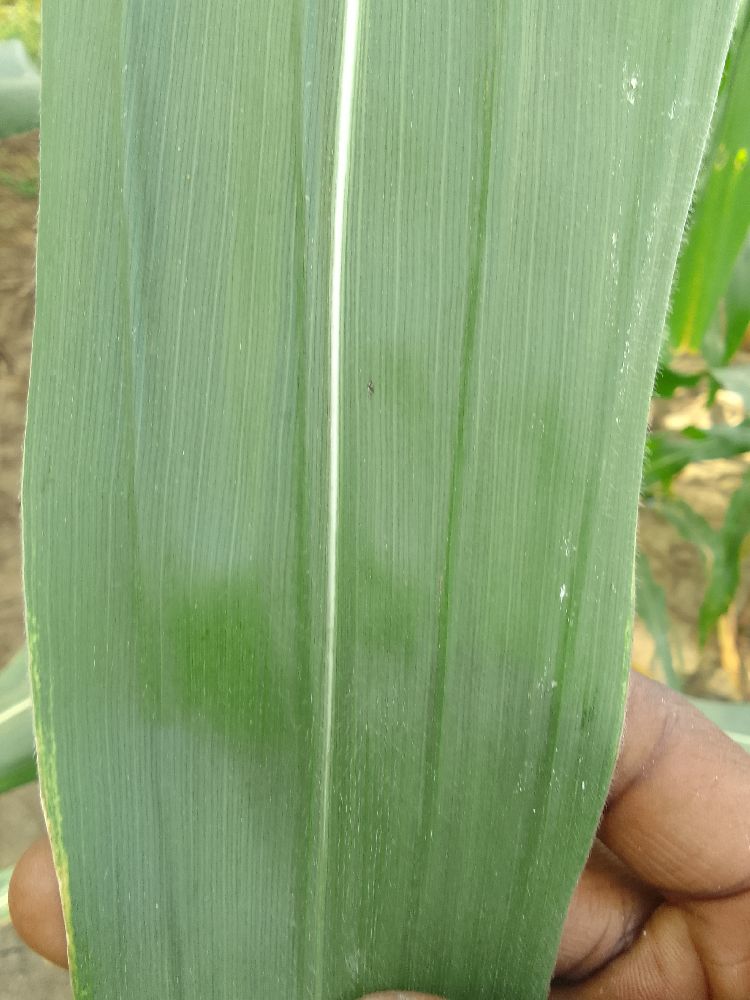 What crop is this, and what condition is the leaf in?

maize, healthy
